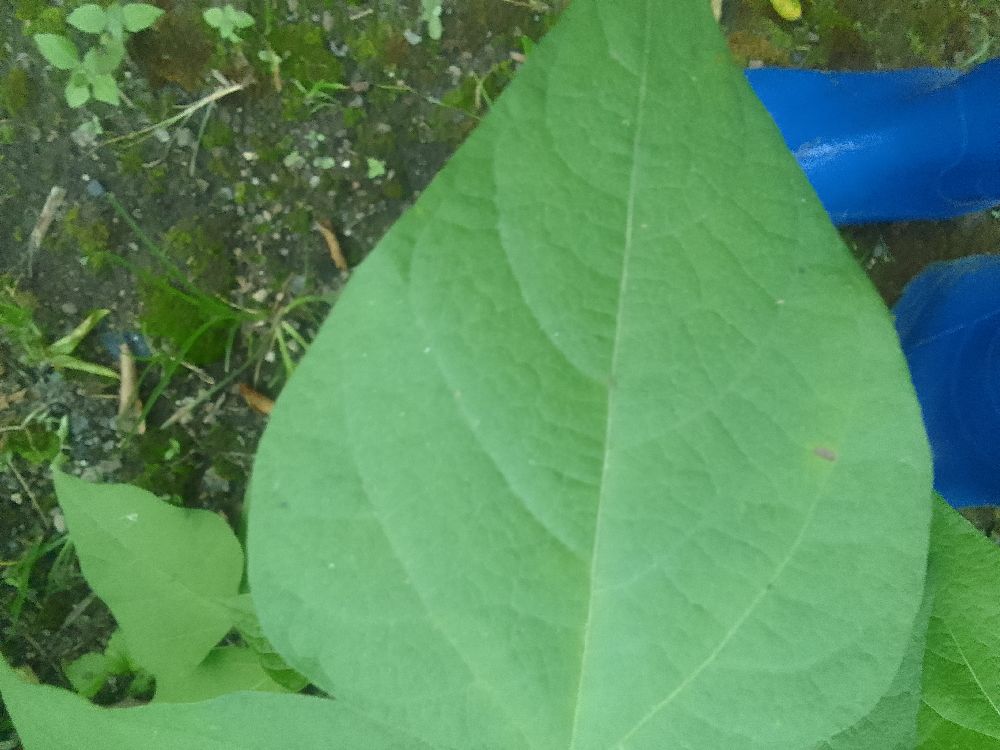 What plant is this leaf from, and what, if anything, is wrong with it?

common bean, healthy
